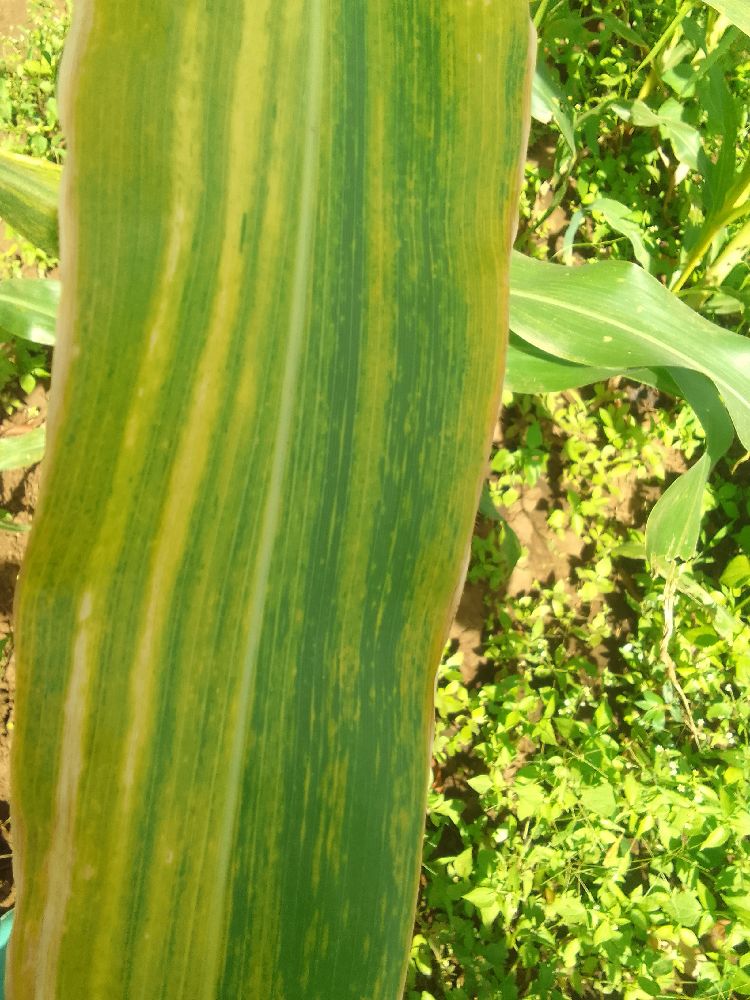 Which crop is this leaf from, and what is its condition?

maize, maize lethal necrosis
